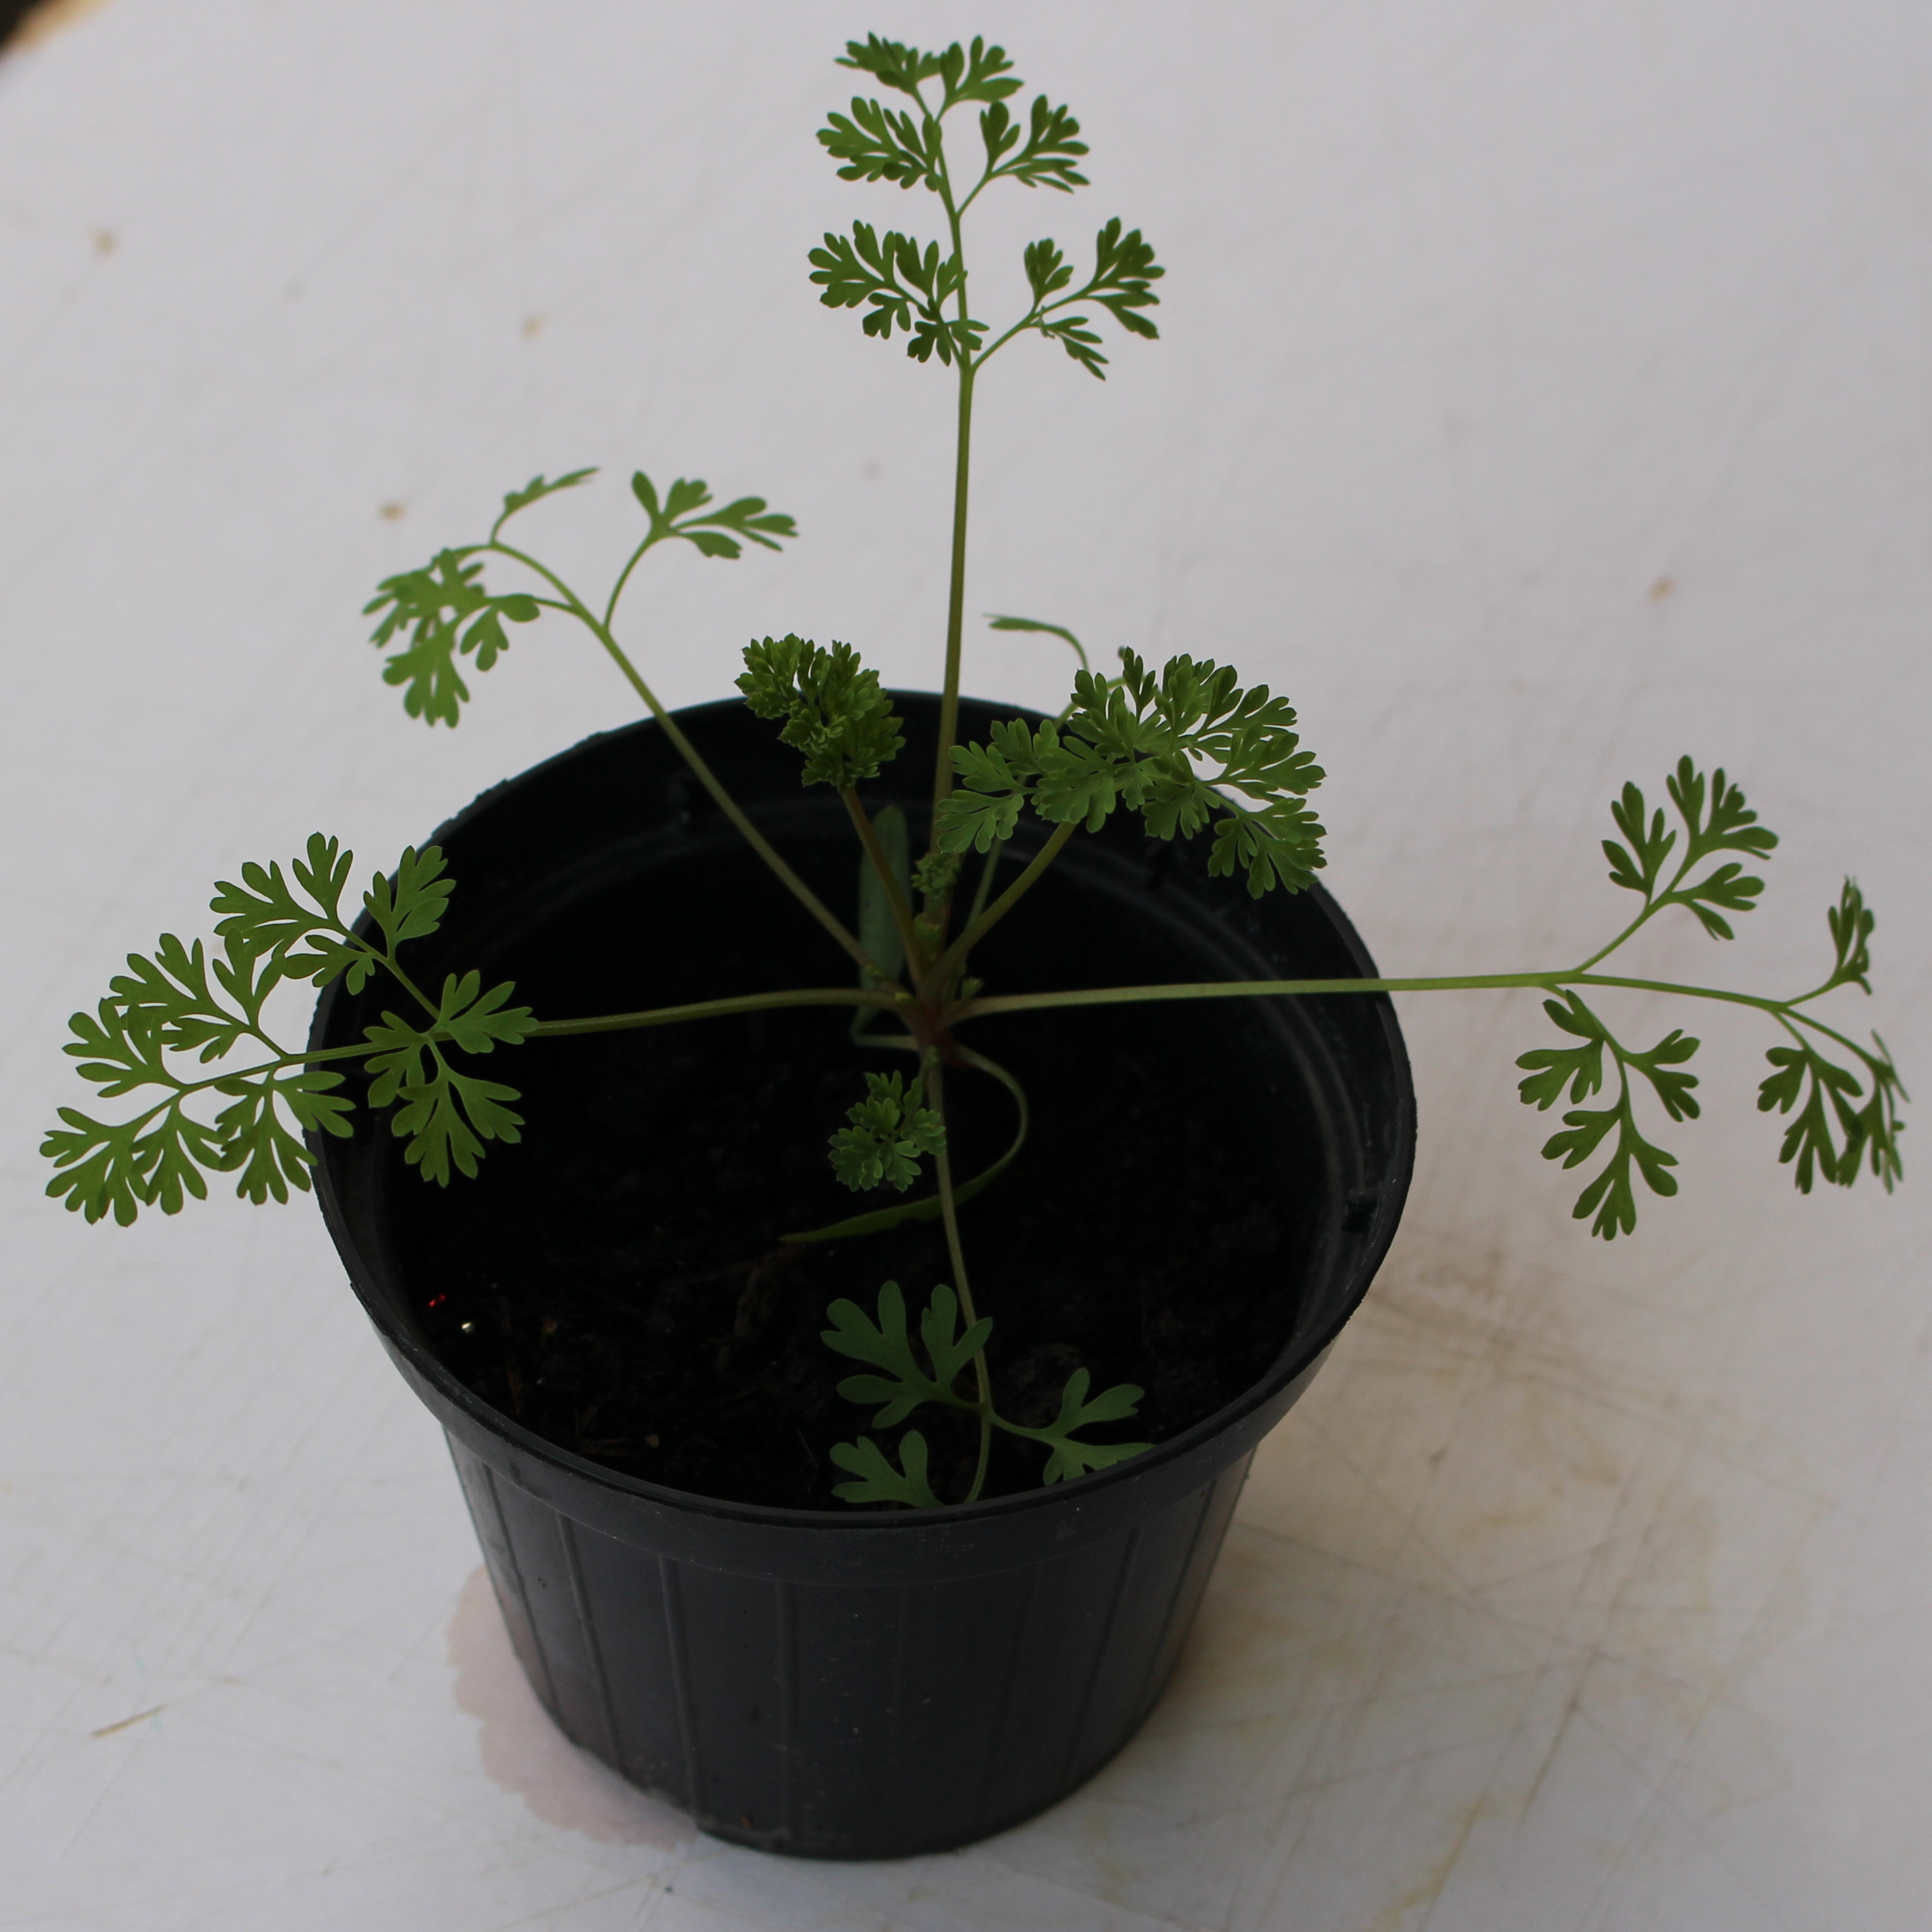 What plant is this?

Fumaria officinalis
